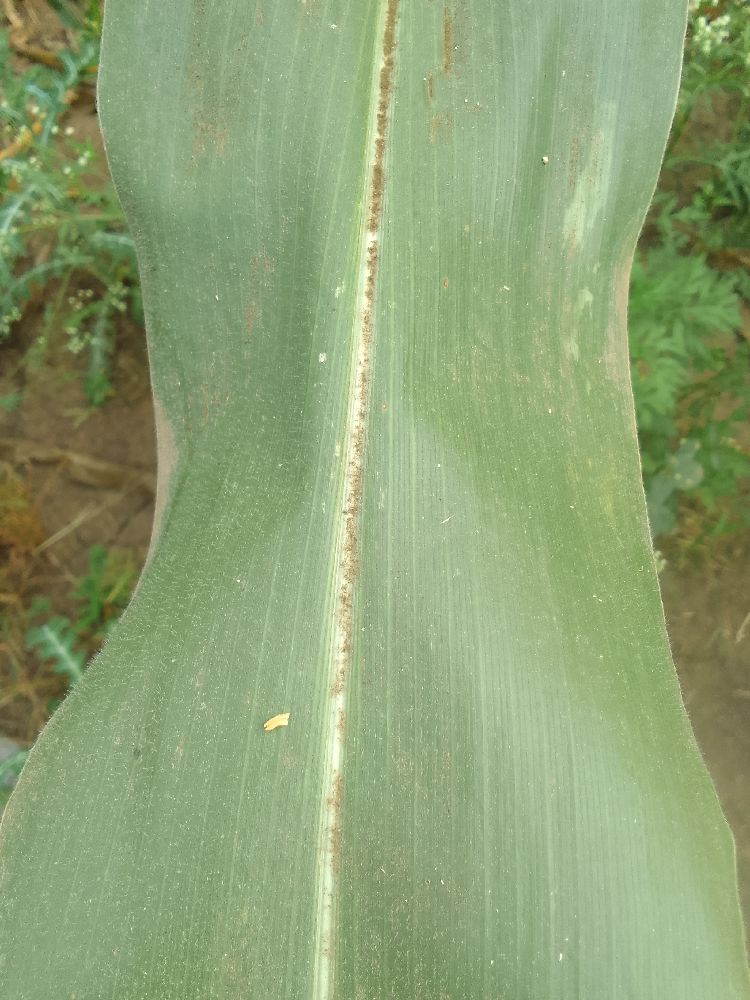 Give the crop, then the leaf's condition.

maize, healthy
